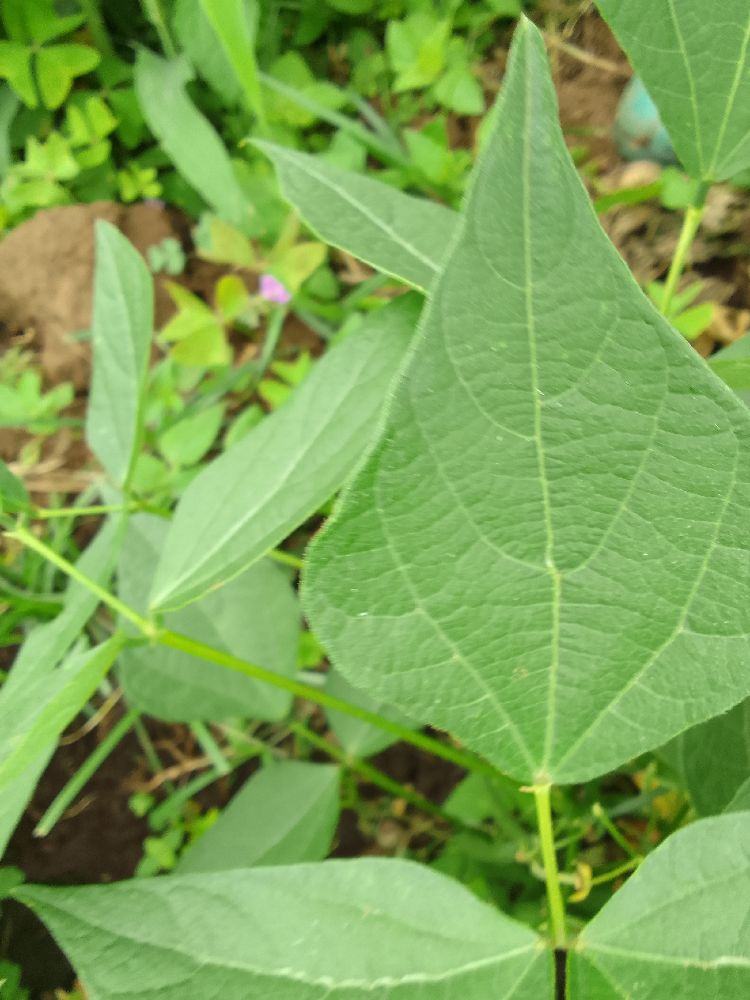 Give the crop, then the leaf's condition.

common bean, healthy
